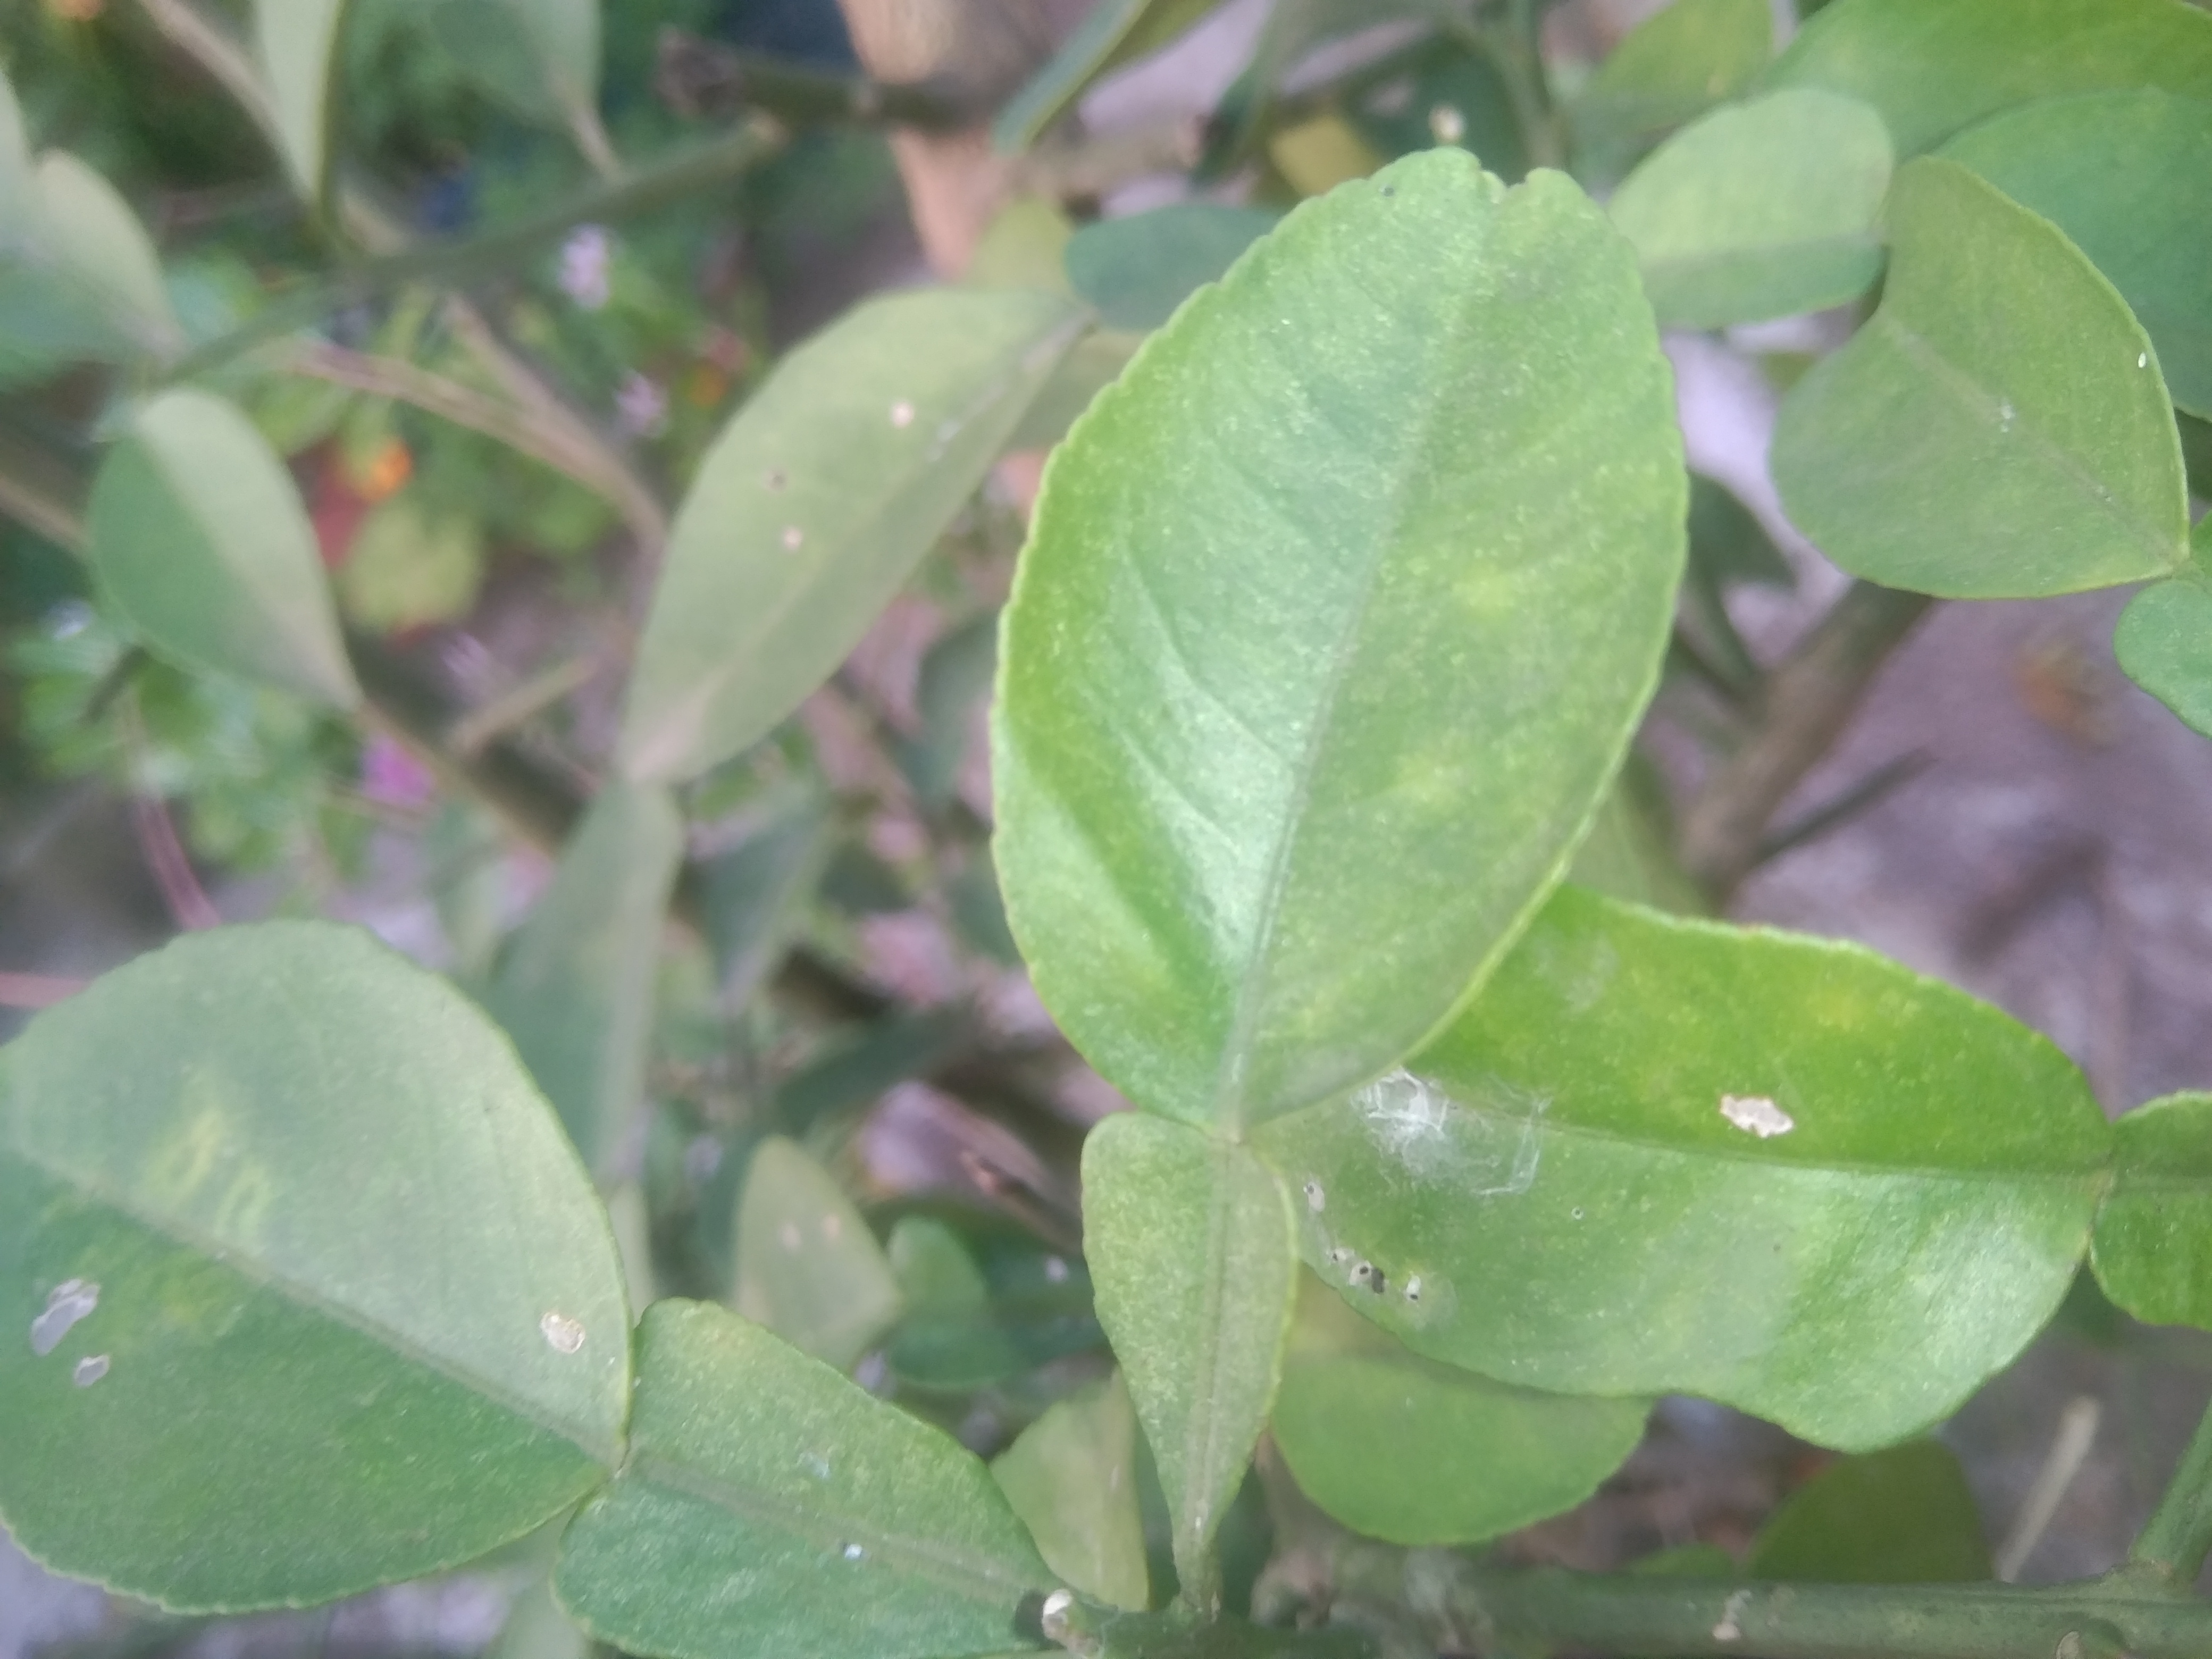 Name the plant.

lemon
